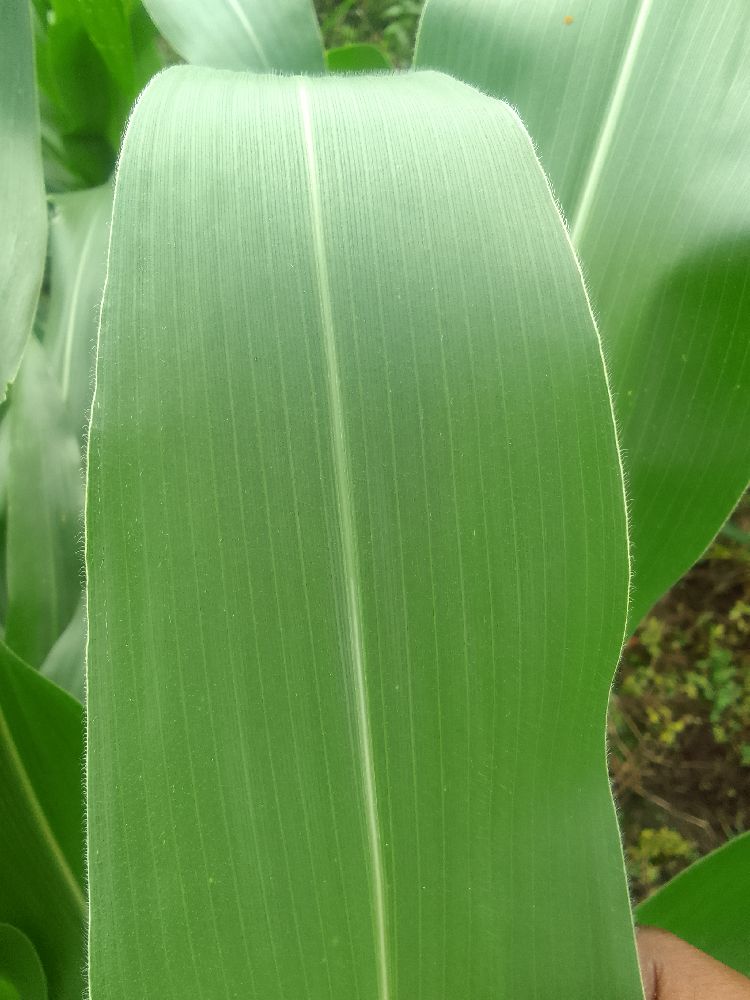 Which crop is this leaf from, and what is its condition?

maize, healthy
